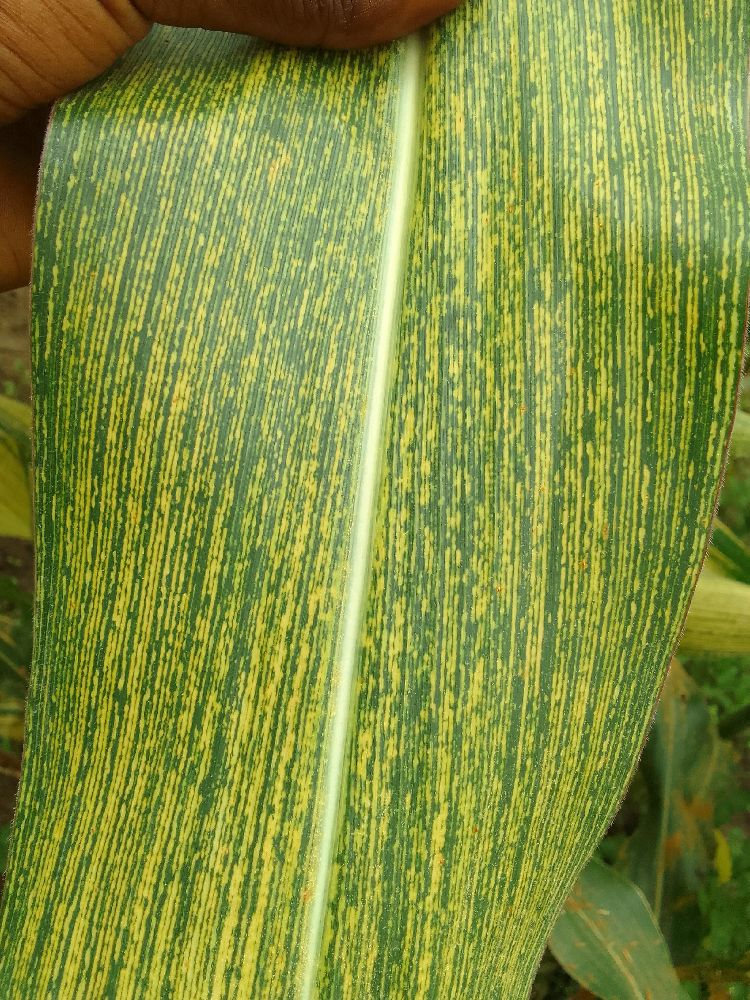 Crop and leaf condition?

maize, maize streak virus
